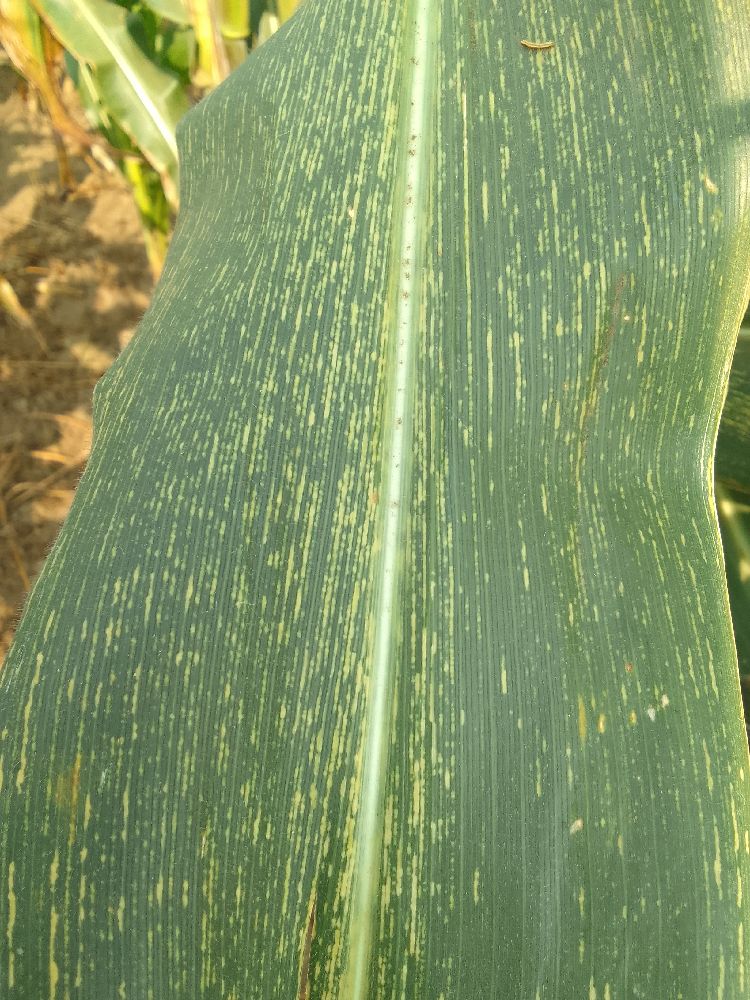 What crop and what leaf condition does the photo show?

maize, maize streak virus
